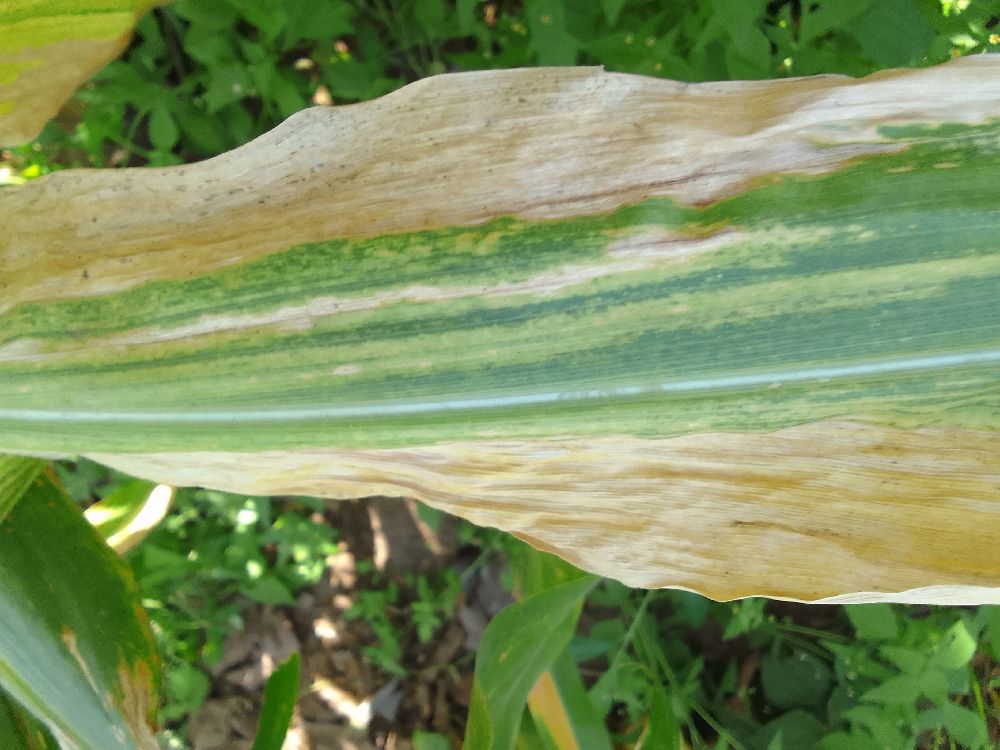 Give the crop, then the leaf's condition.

maize, maize lethal necrosis
